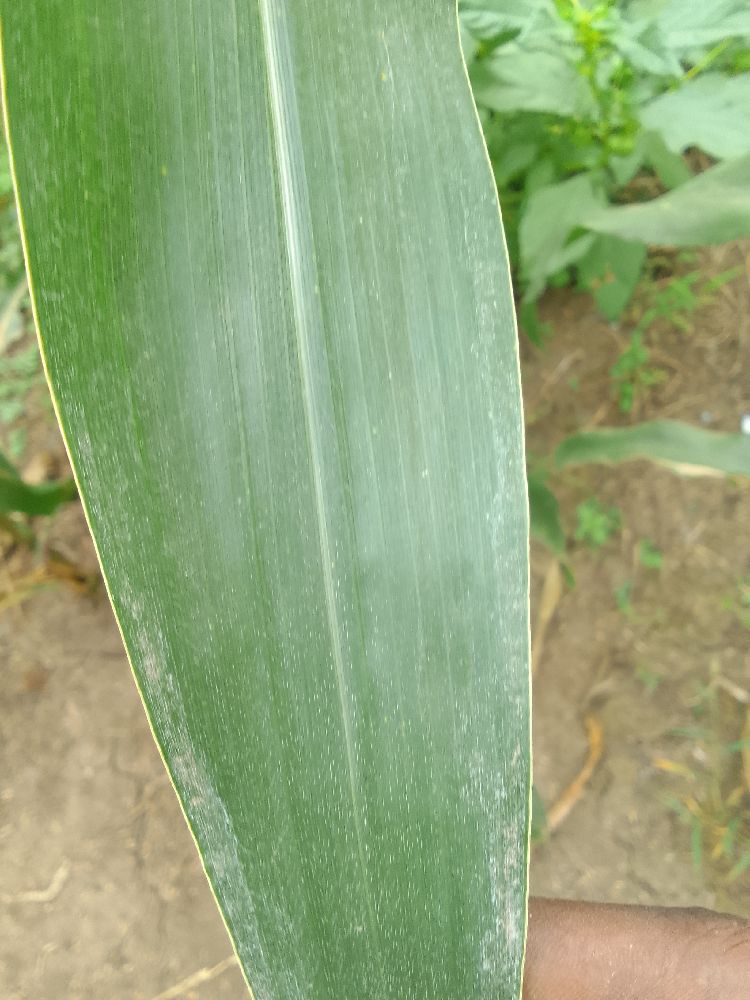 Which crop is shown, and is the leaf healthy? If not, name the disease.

maize, healthy
